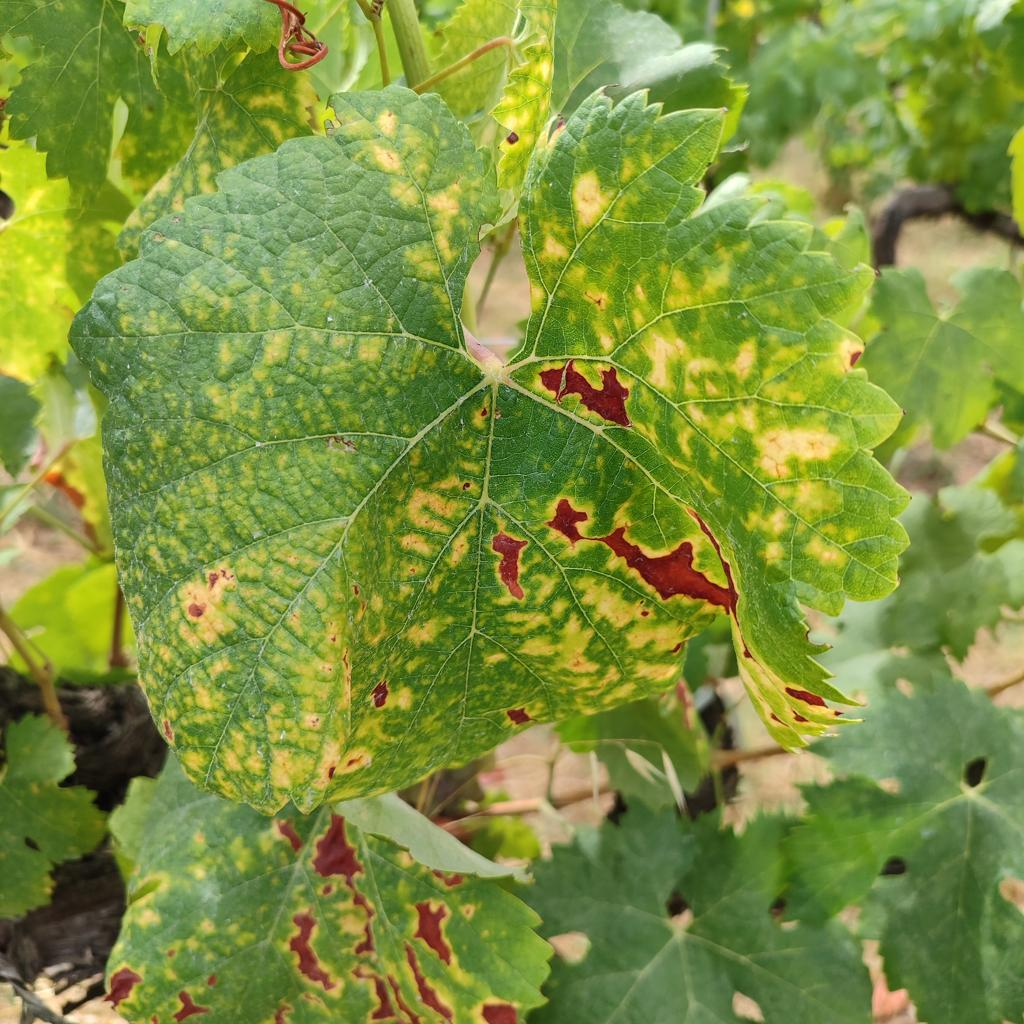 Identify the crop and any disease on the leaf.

grapevine, esca complex
